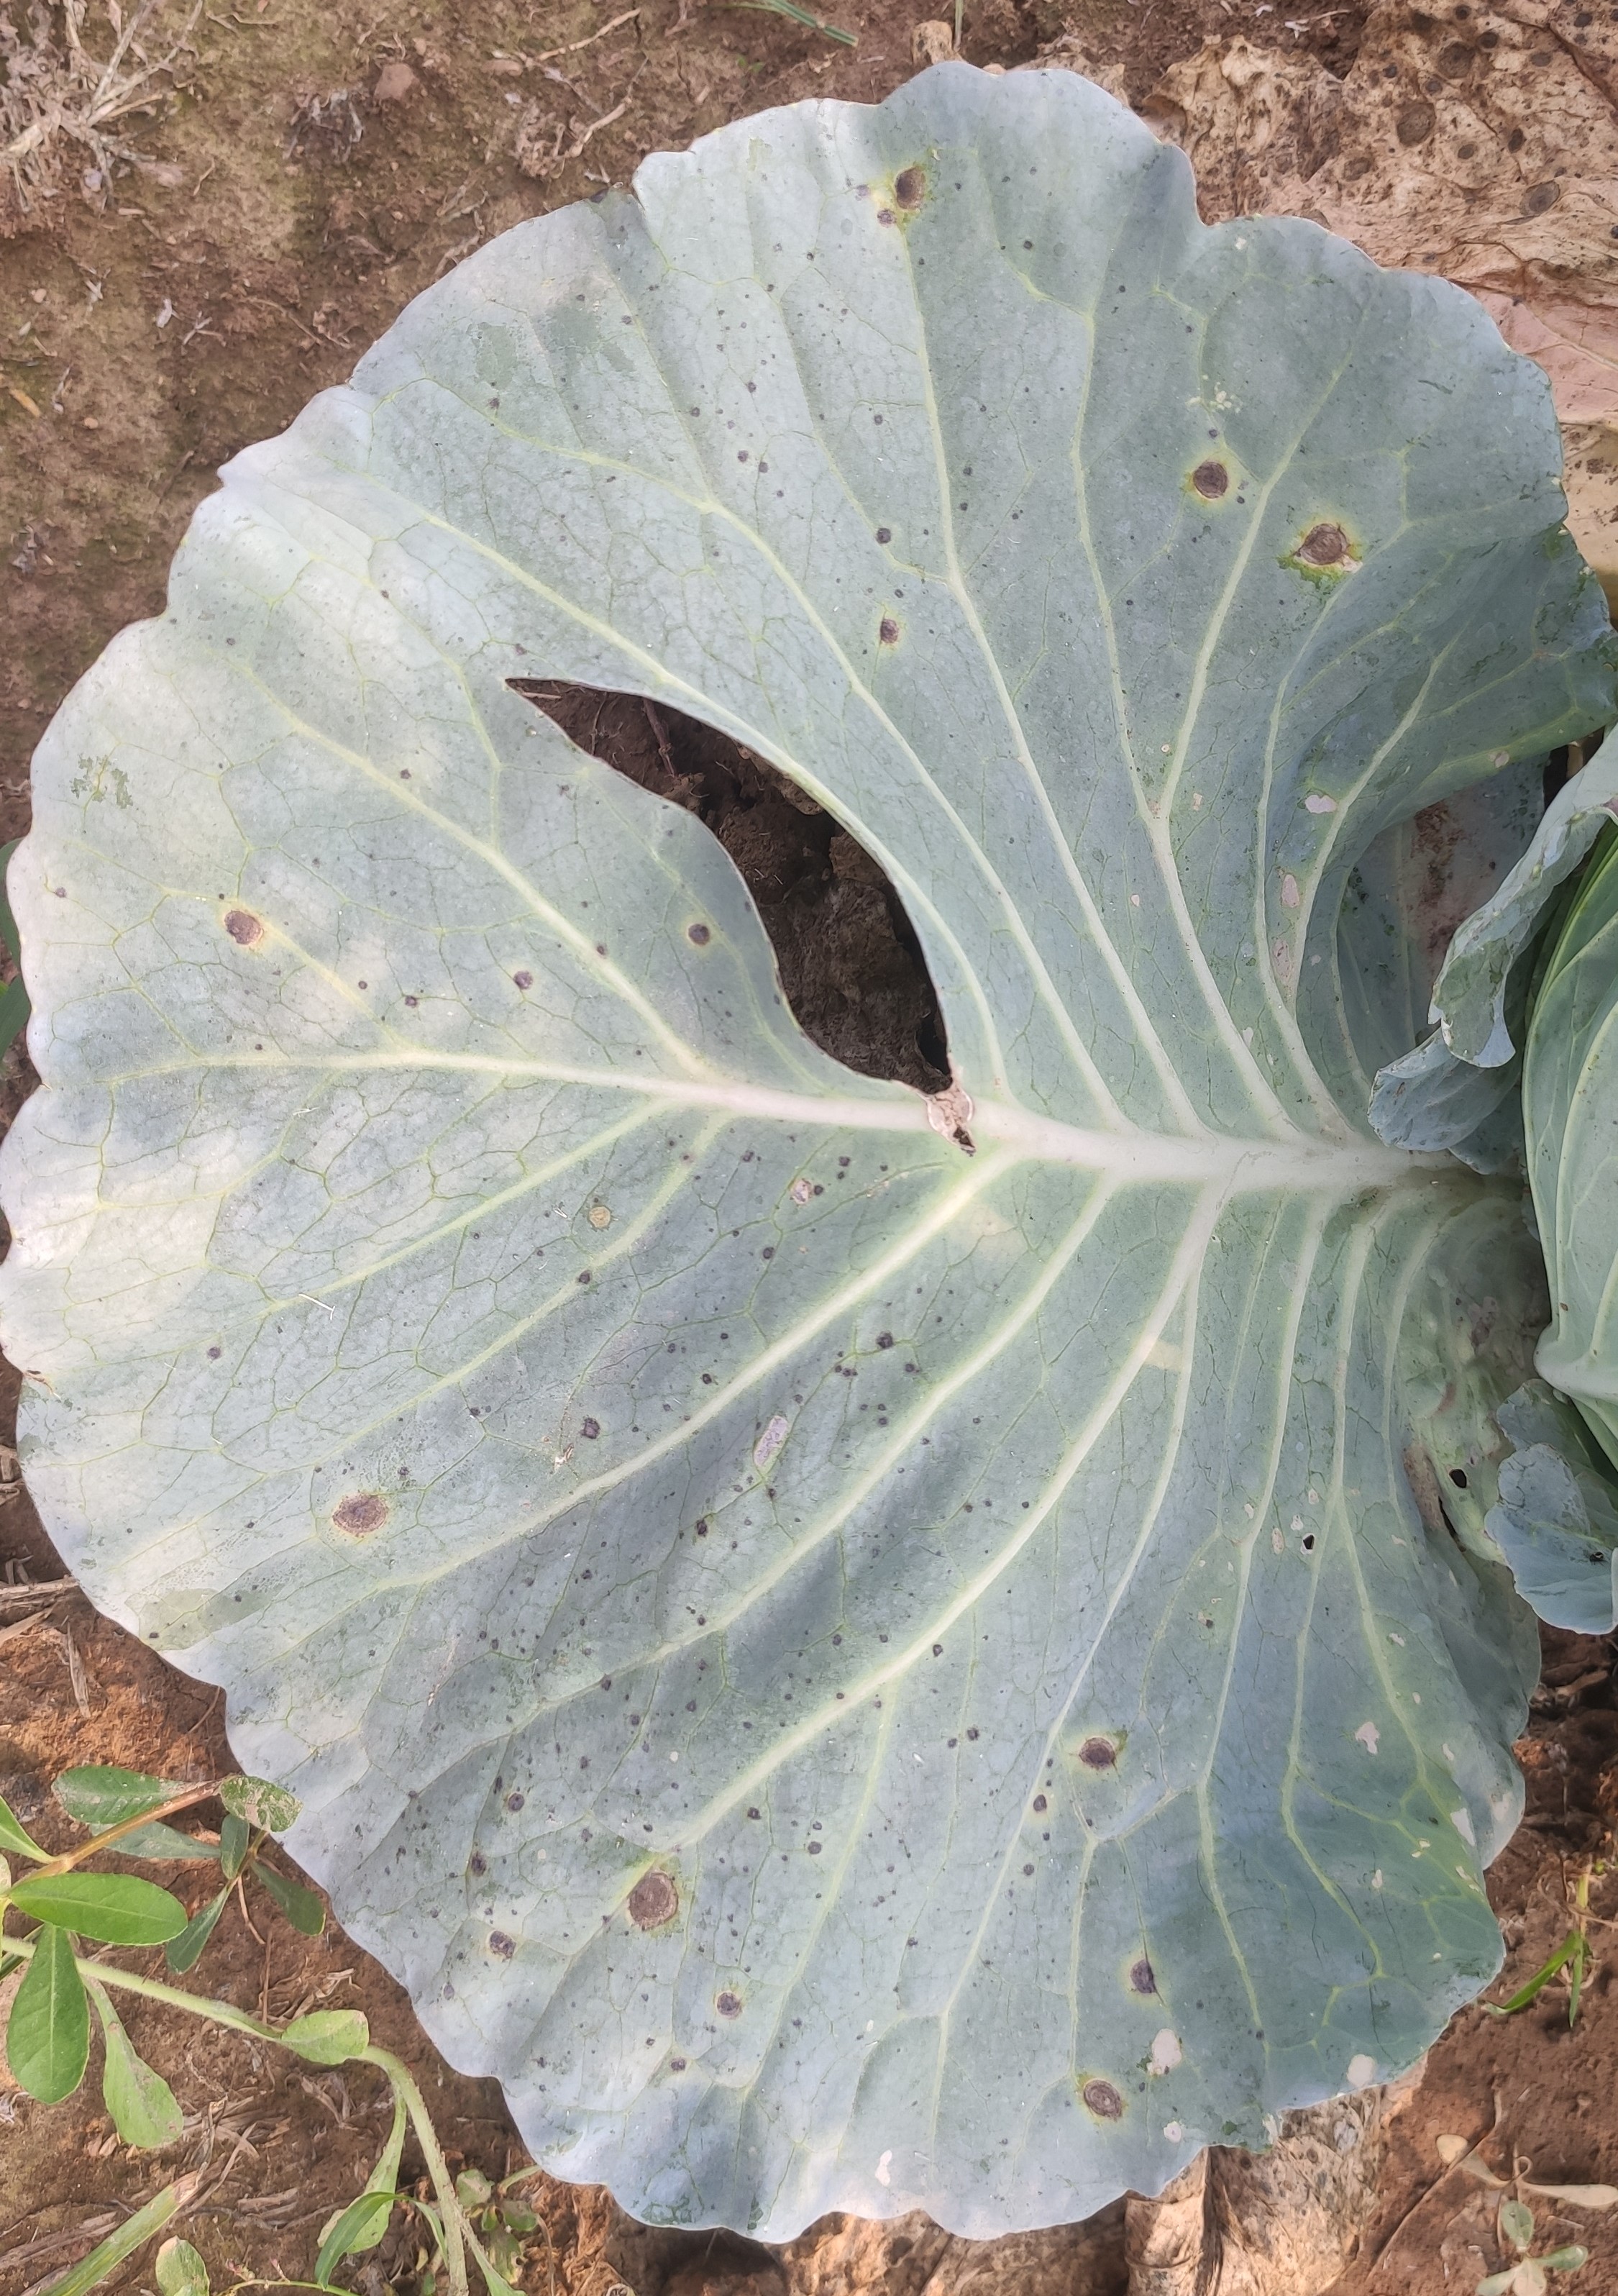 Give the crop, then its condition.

cabbage, alternaria
